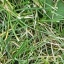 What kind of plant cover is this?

grass
